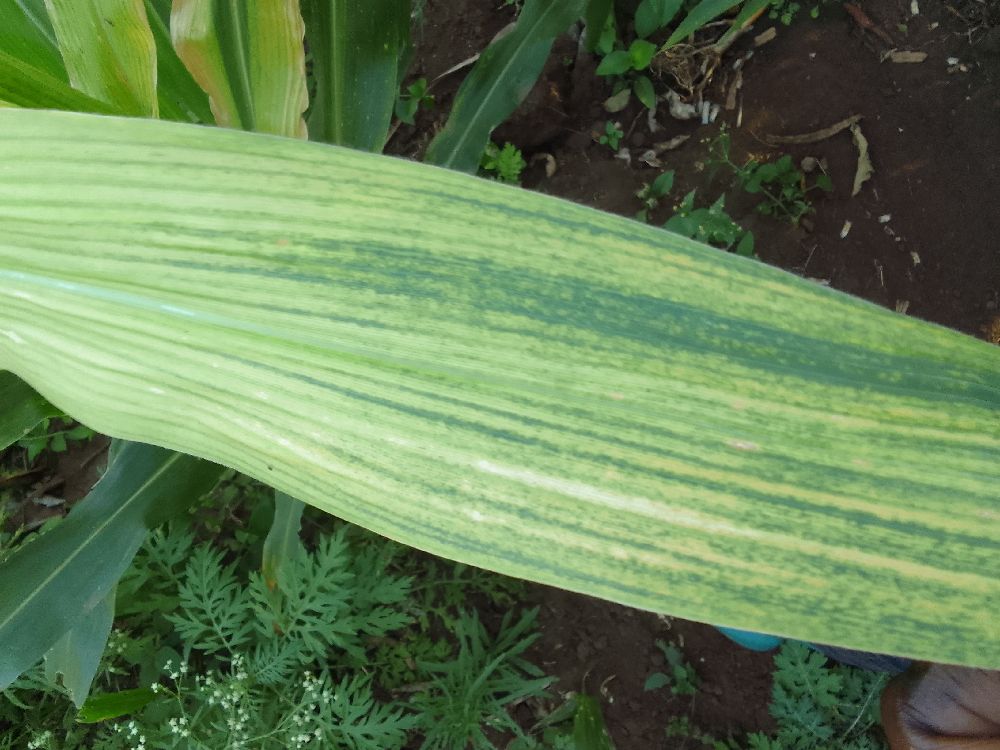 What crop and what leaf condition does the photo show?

maize, maize lethal necrosis
